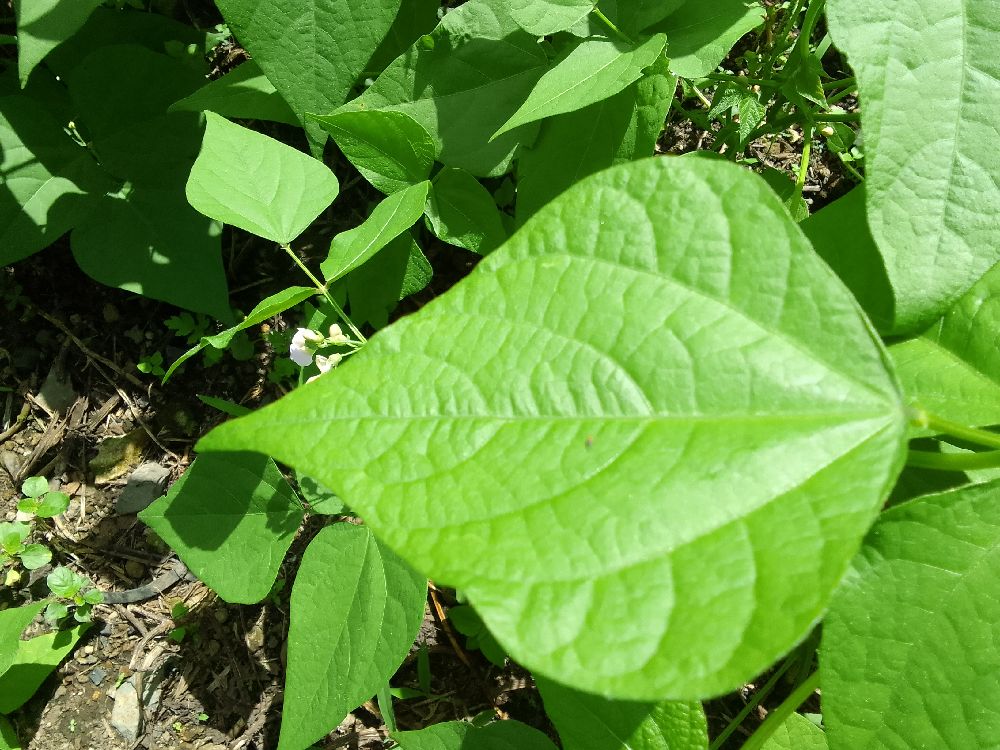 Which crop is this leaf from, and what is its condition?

common bean, healthy
